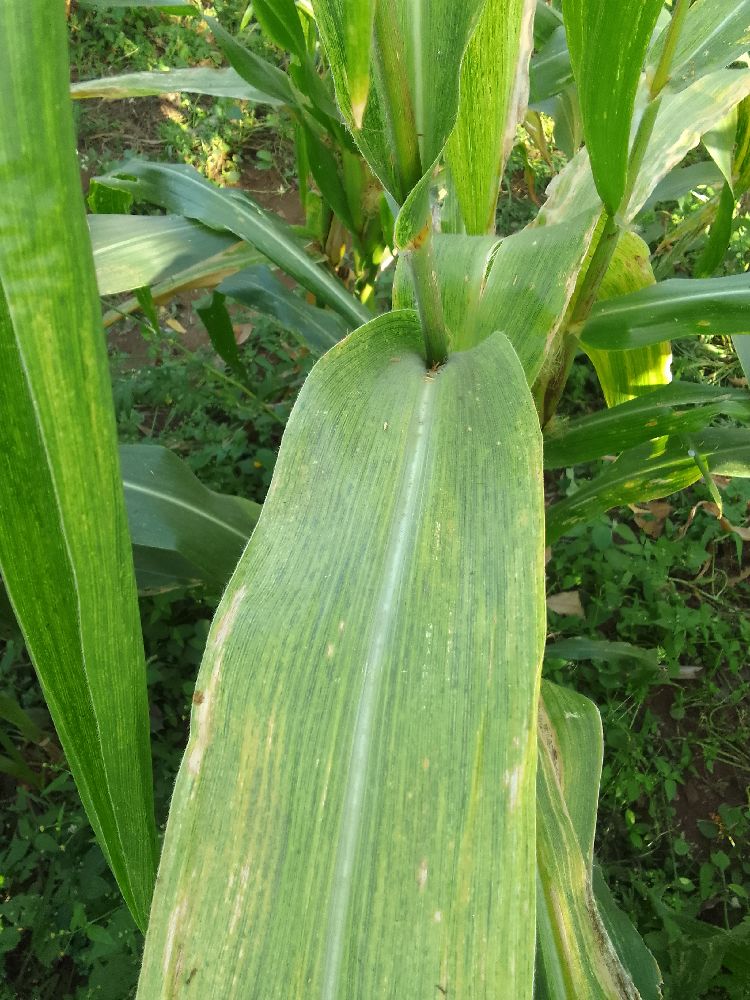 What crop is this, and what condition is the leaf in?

maize, maize lethal necrosis
